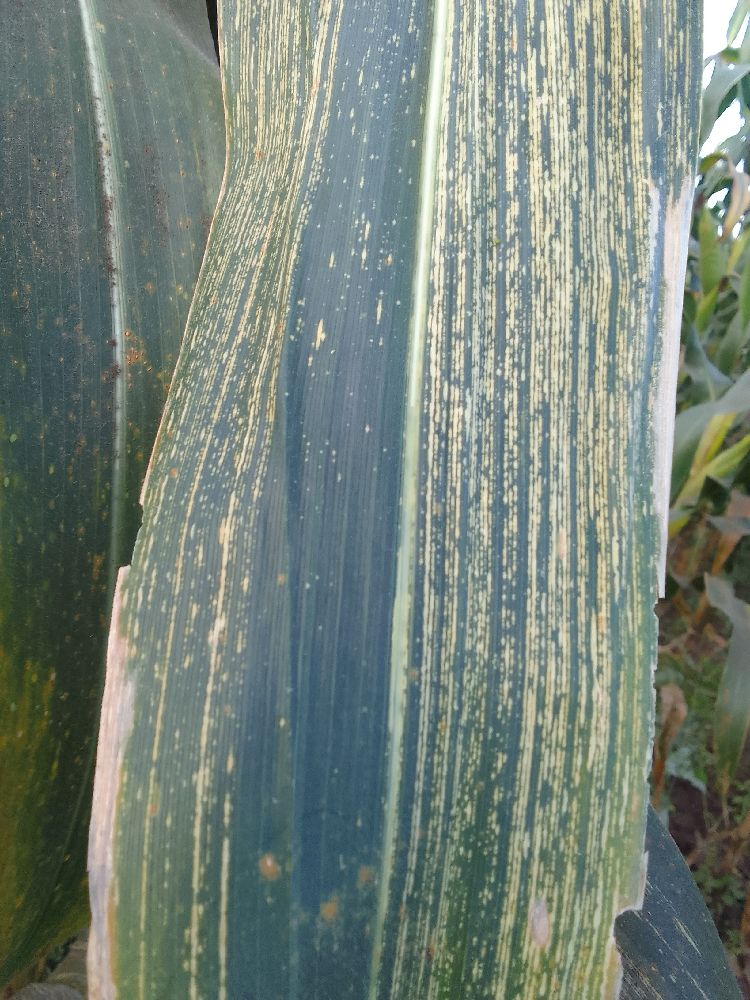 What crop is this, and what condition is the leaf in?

maize, maize streak virus
